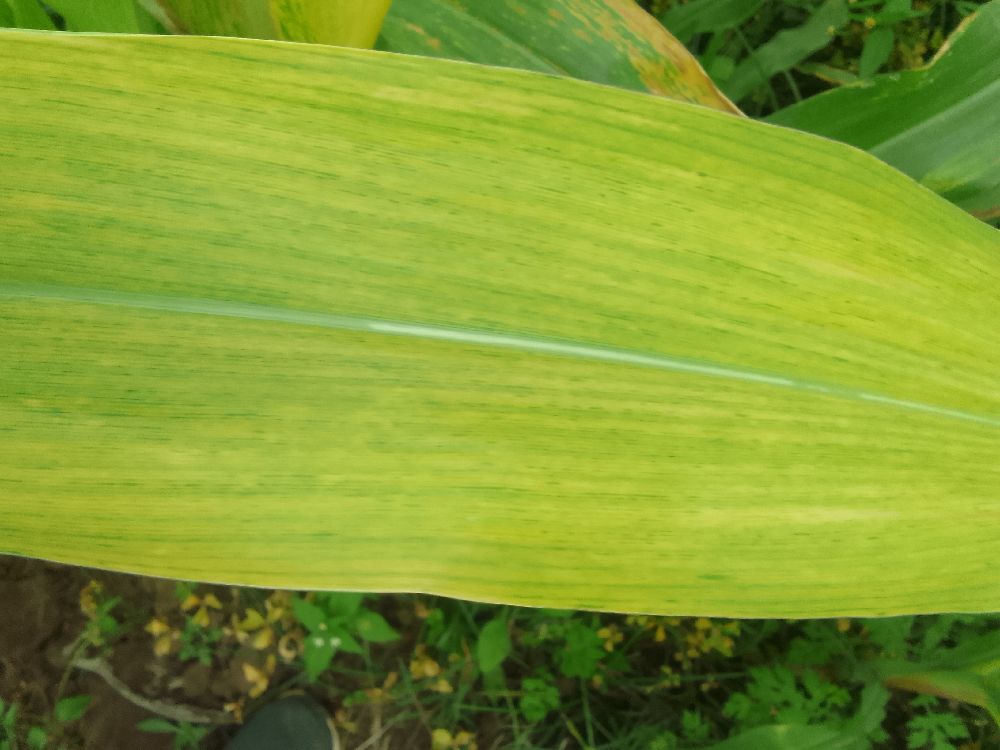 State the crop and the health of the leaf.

maize, maize lethal necrosis
